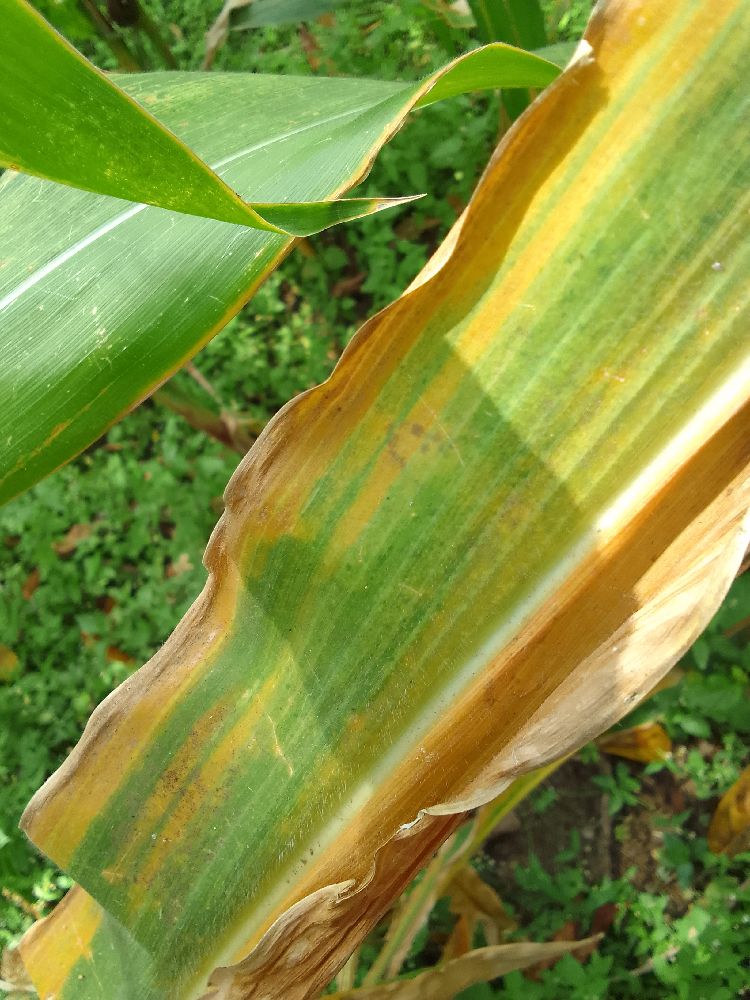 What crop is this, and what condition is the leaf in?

maize, maize lethal necrosis
